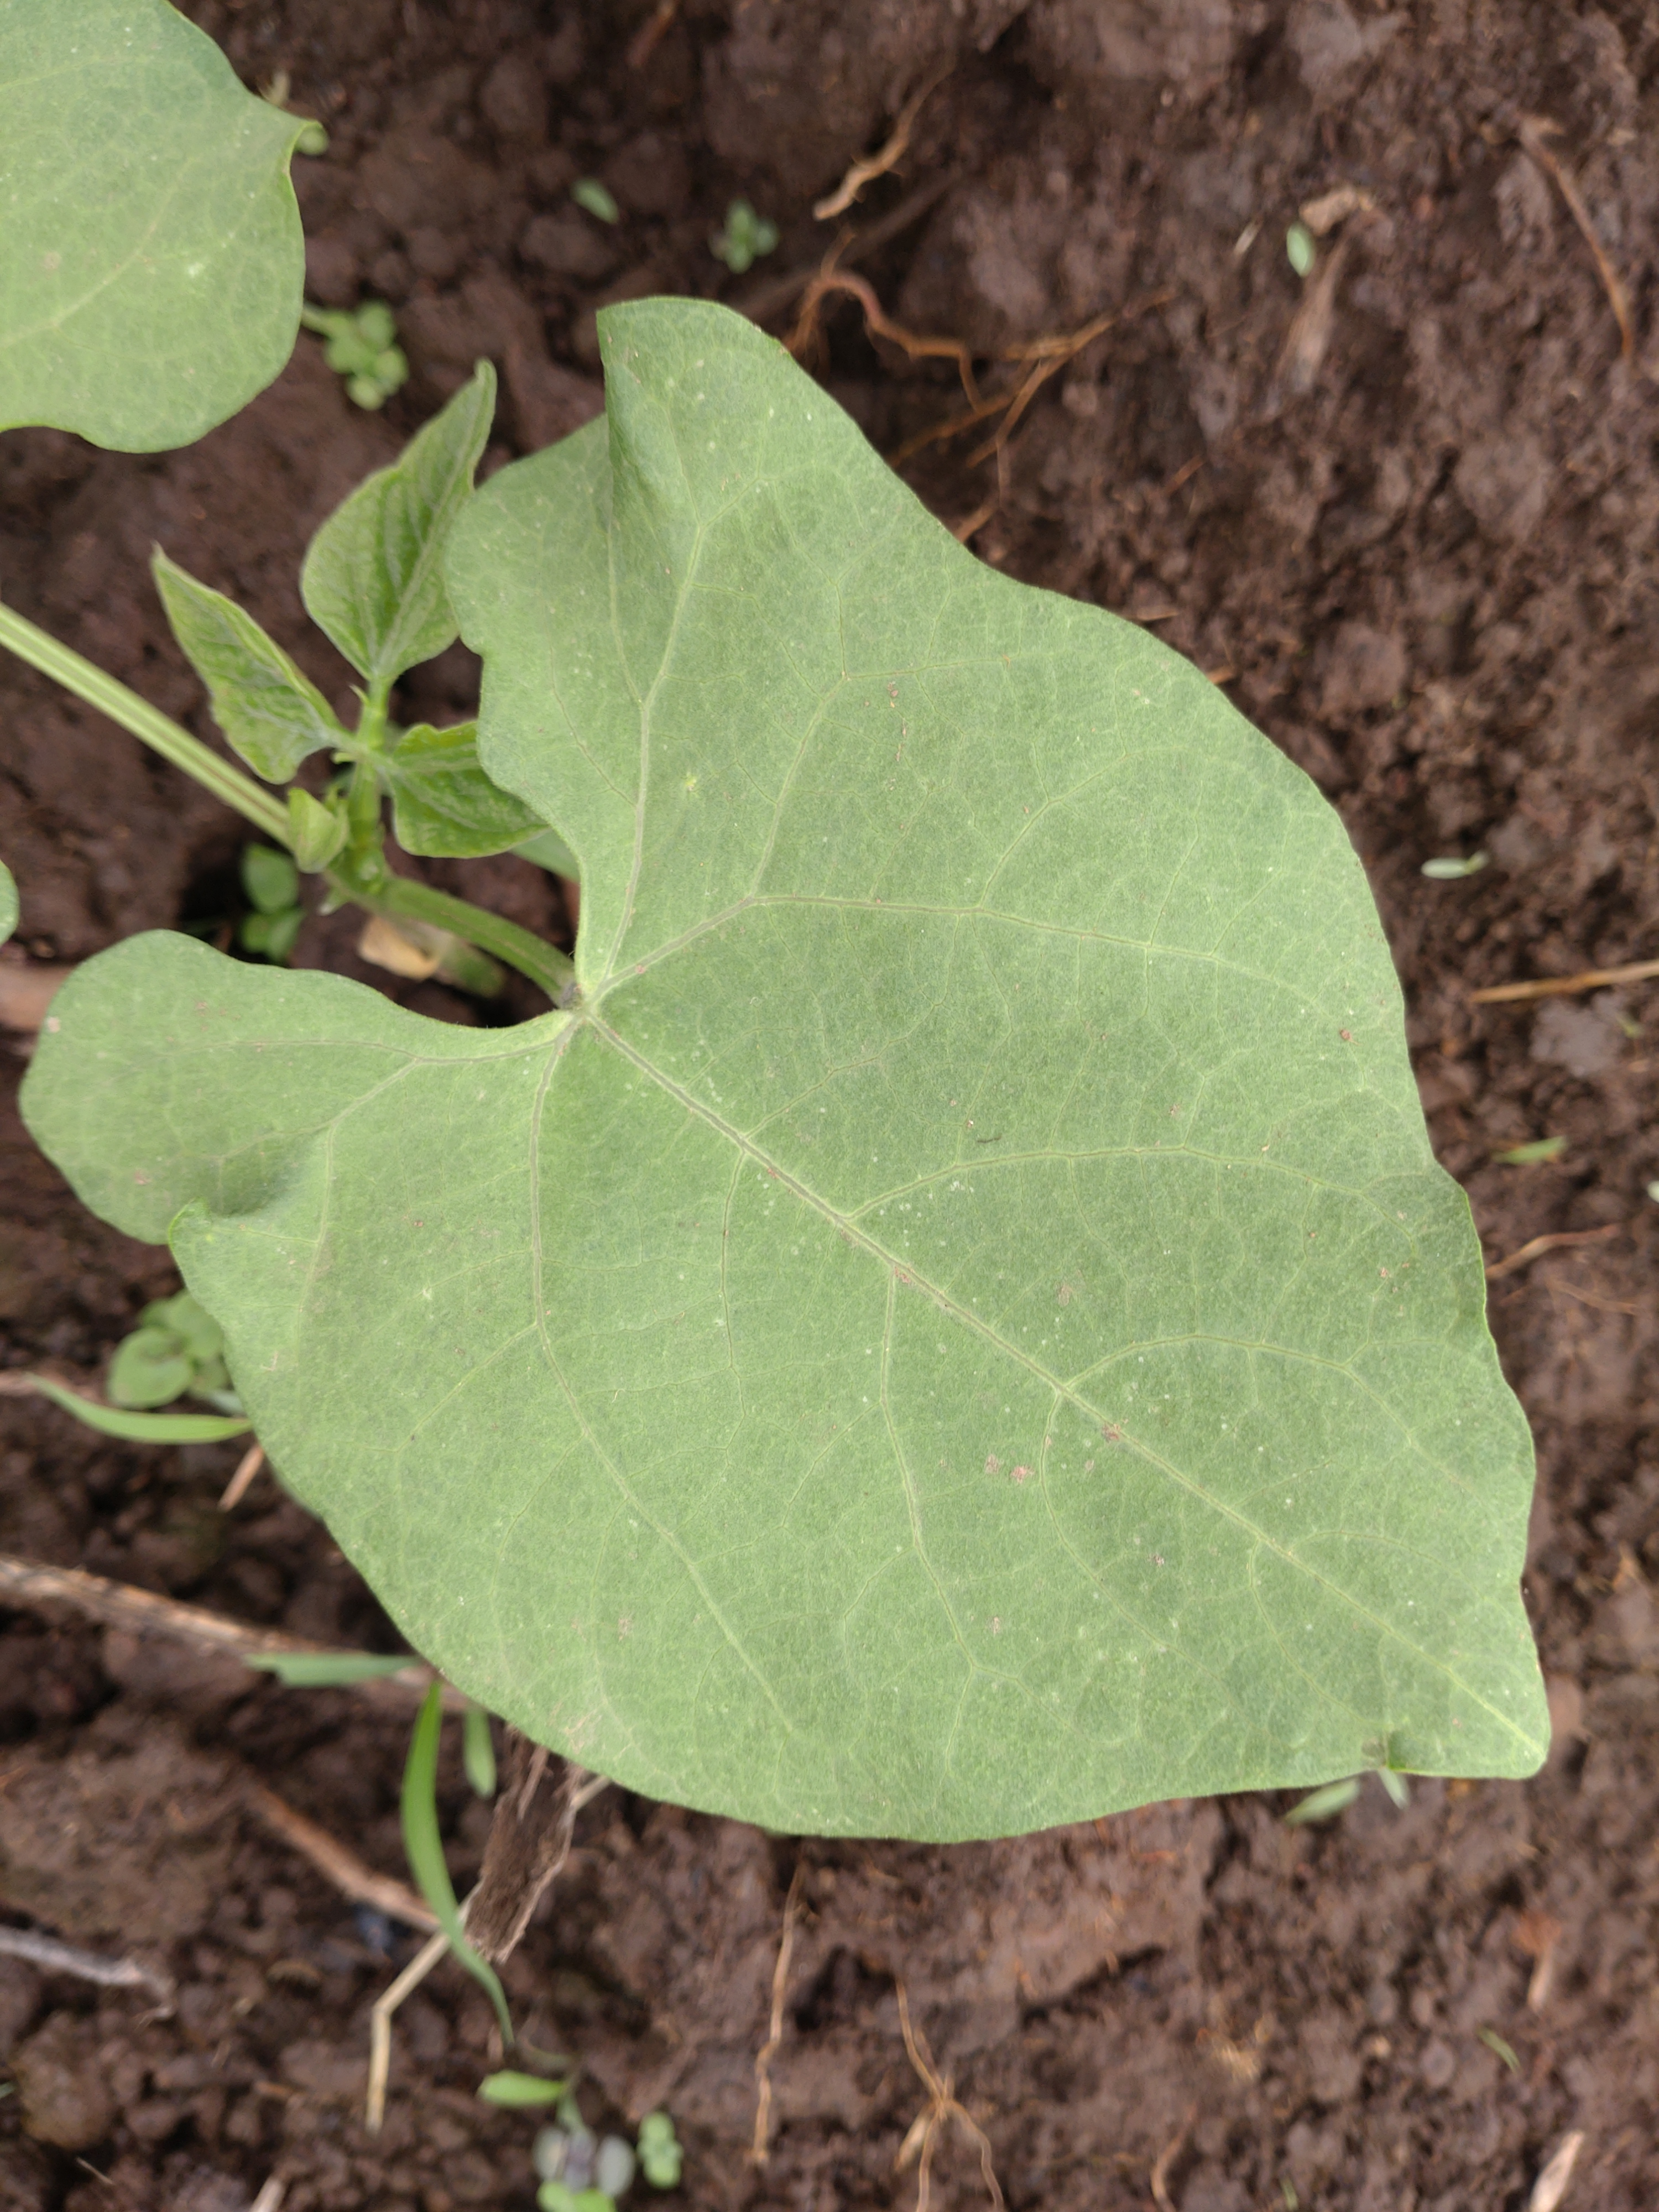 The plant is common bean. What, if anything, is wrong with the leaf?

healthy
